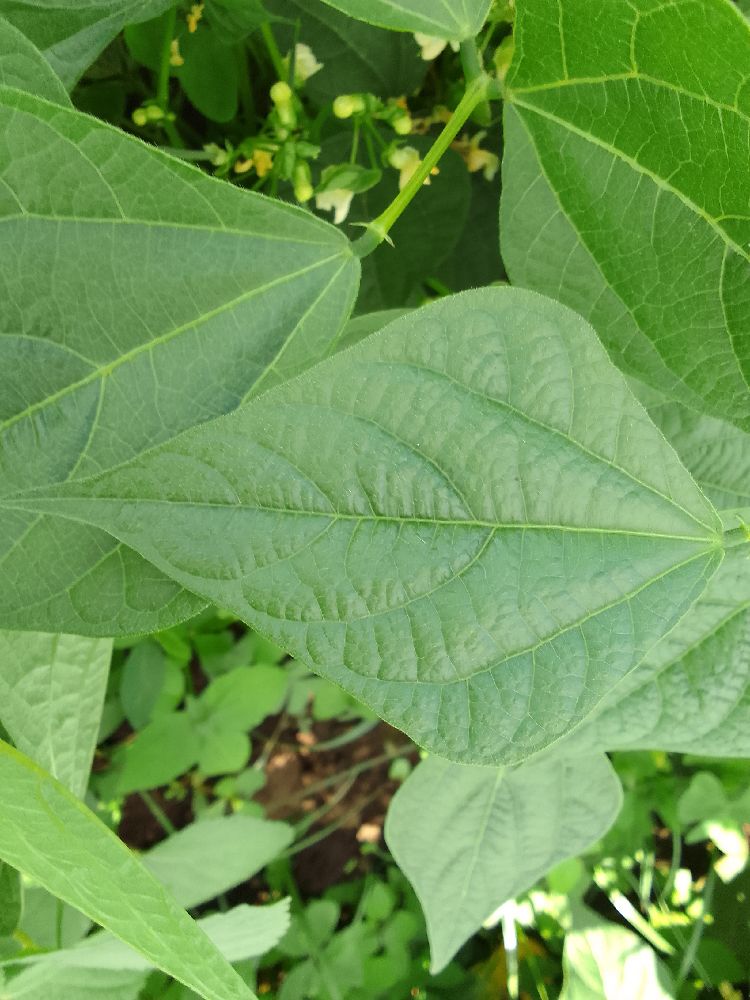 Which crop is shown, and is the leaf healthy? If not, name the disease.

common bean, healthy
